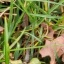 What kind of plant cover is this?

grass
